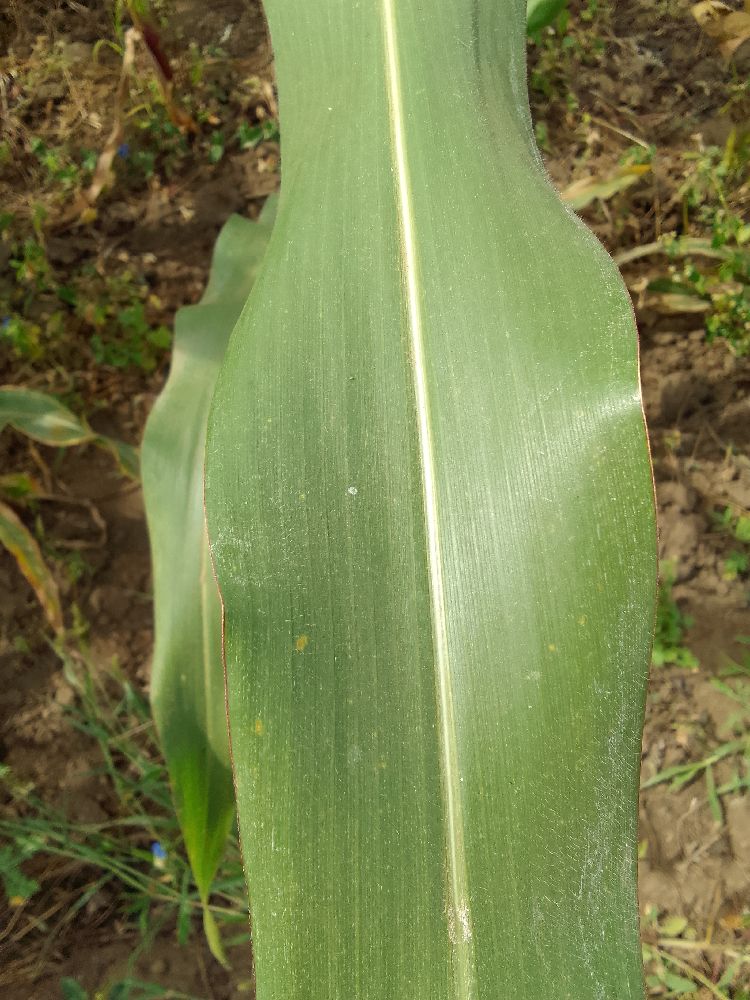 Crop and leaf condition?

maize, healthy
